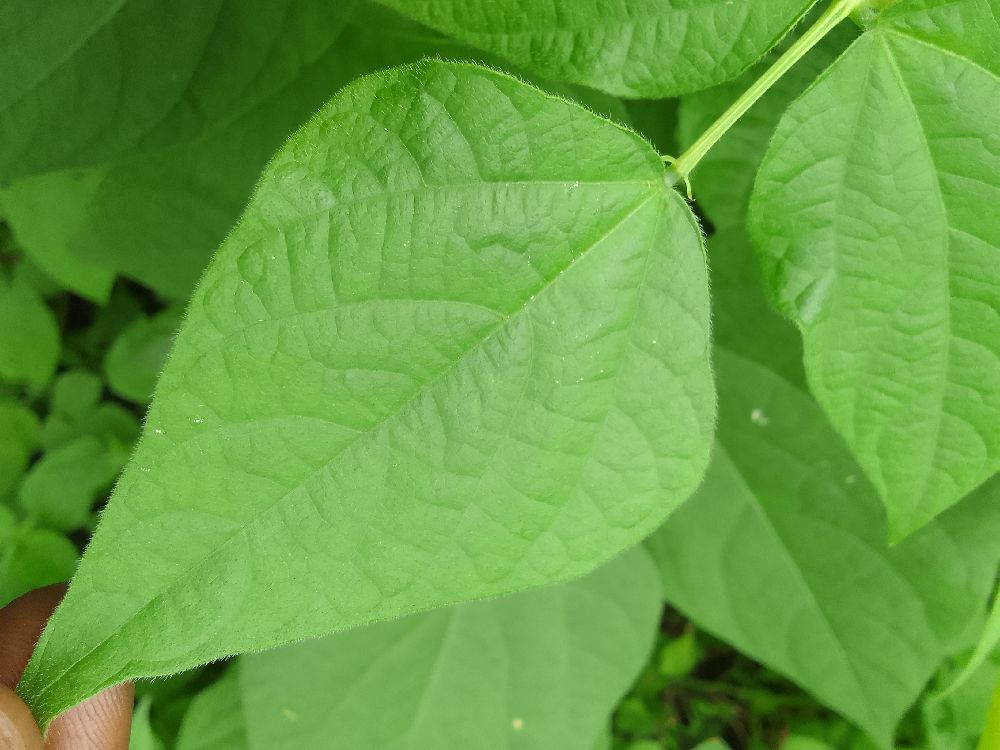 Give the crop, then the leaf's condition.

common bean, healthy
